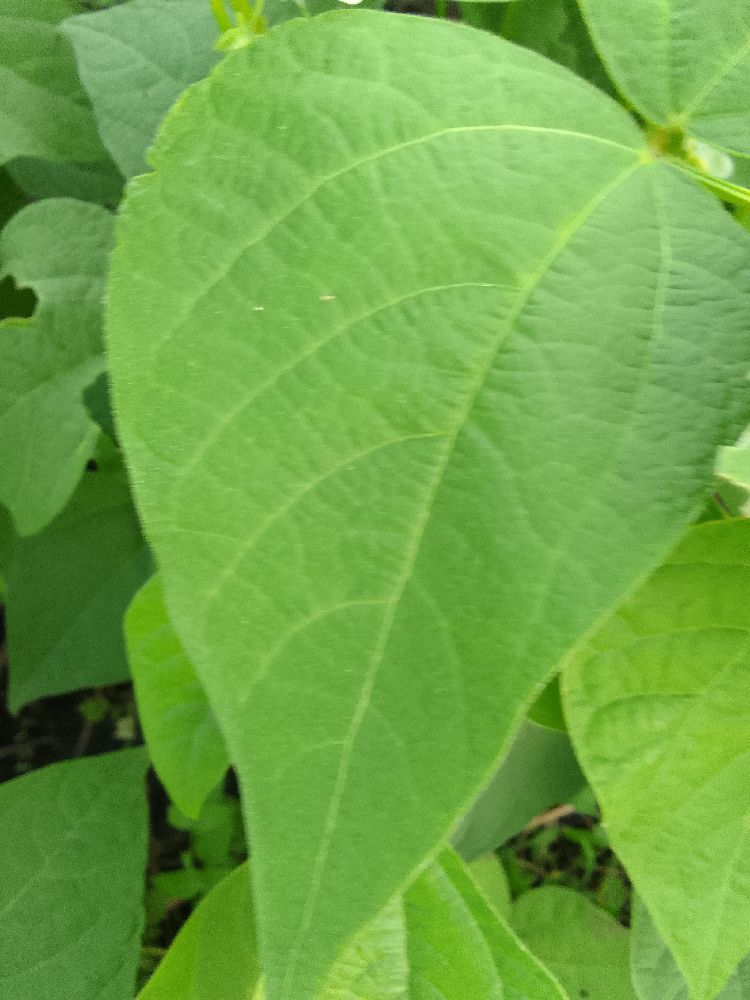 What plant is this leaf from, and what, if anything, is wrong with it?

common bean, healthy
